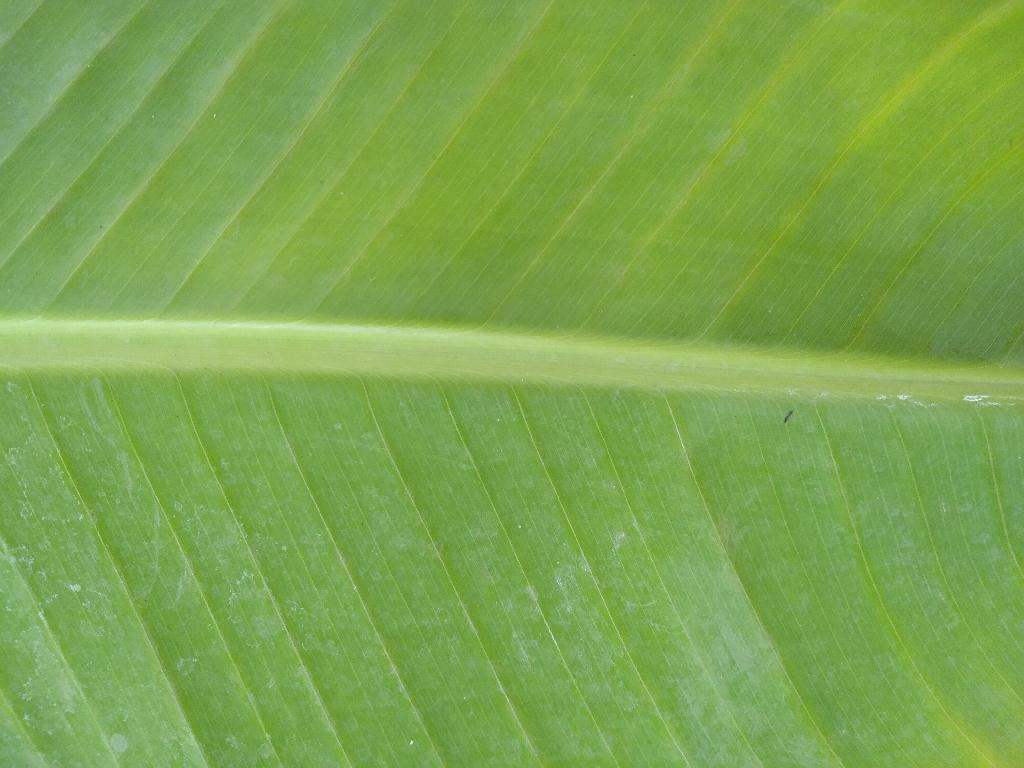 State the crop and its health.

banana, healthy
